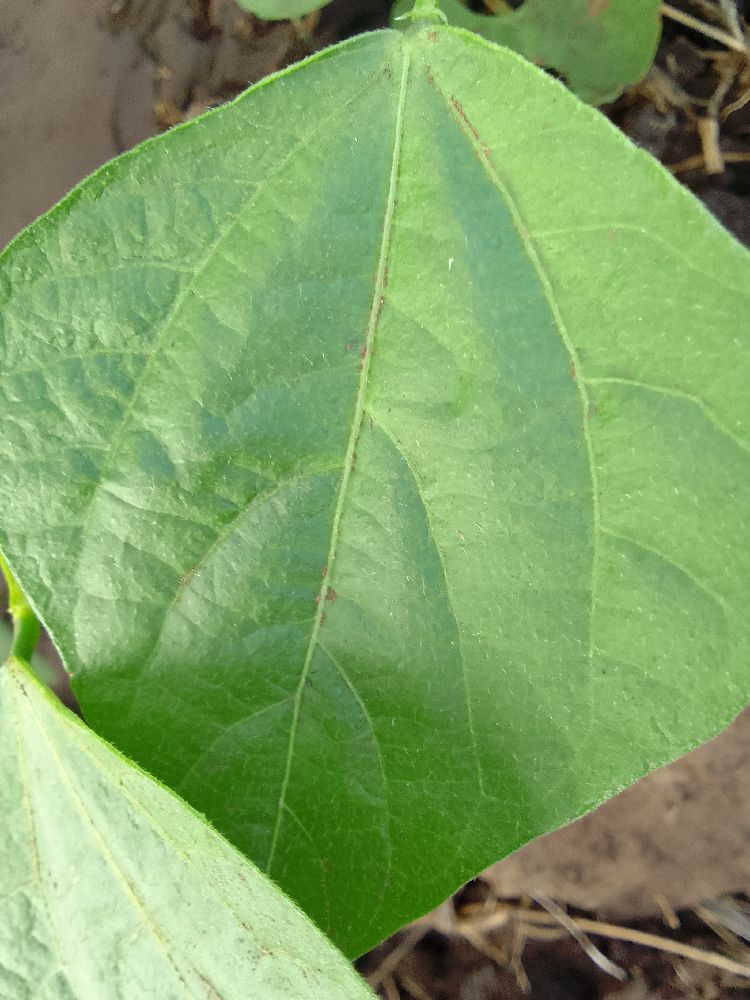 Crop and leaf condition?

common bean, healthy
